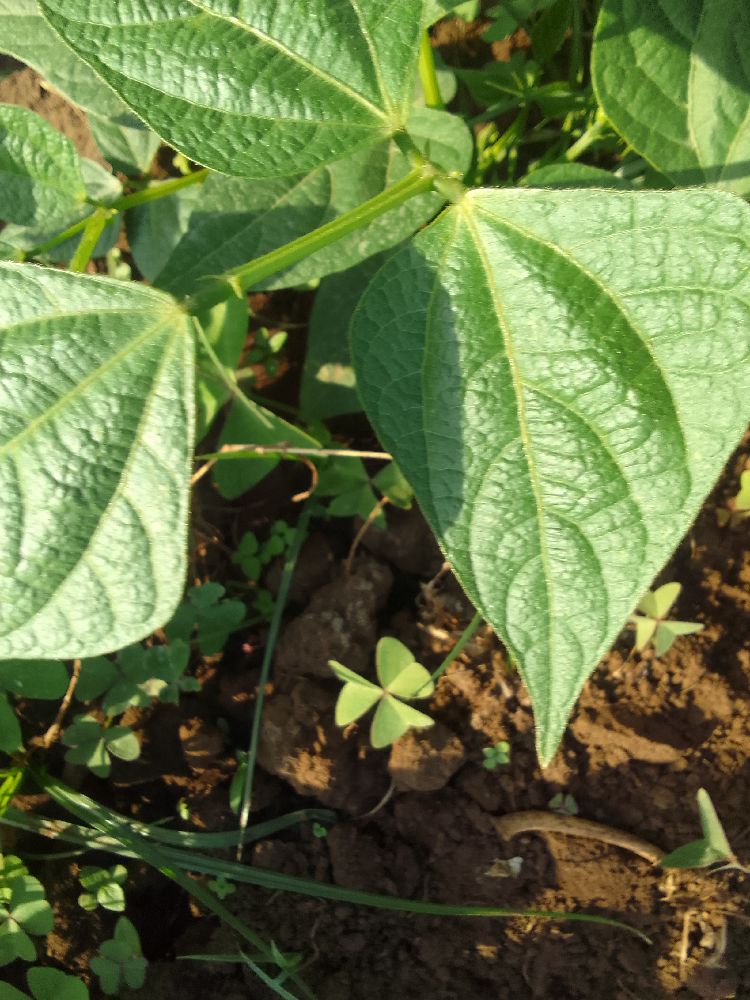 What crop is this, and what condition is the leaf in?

common bean, healthy
